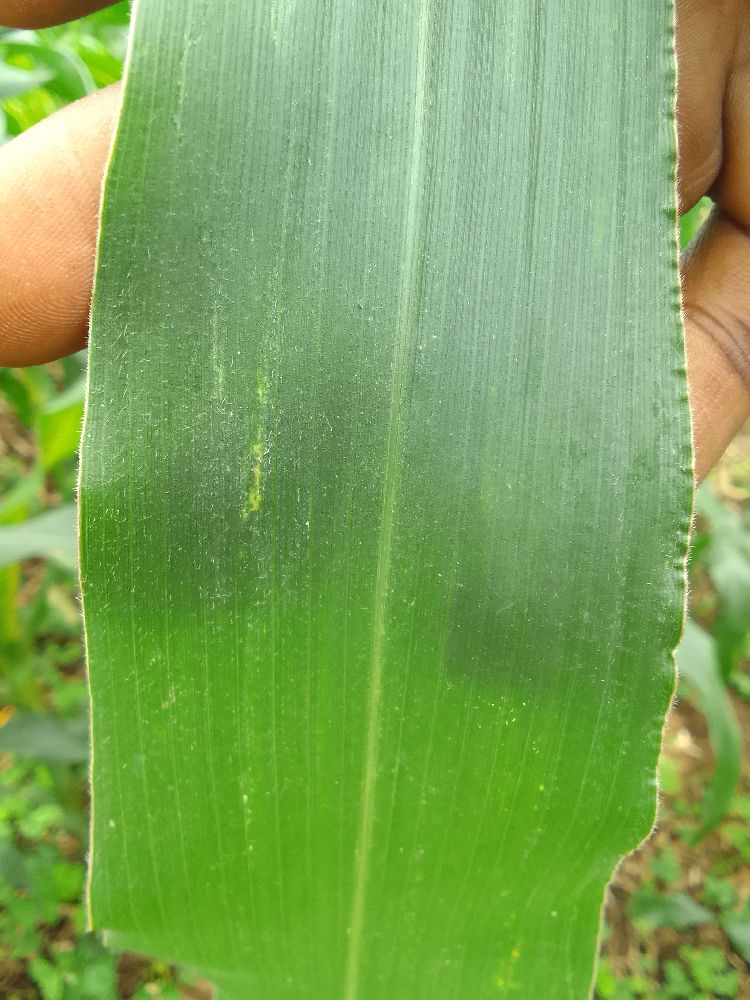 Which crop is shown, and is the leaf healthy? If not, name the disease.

maize, healthy
